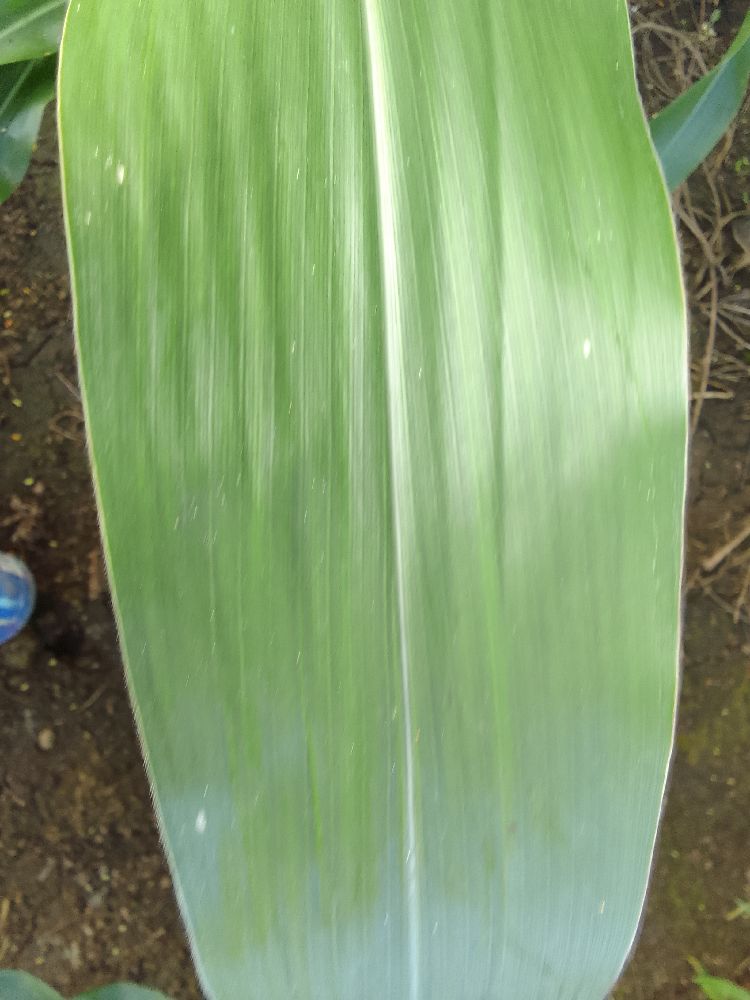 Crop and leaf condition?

maize, healthy
